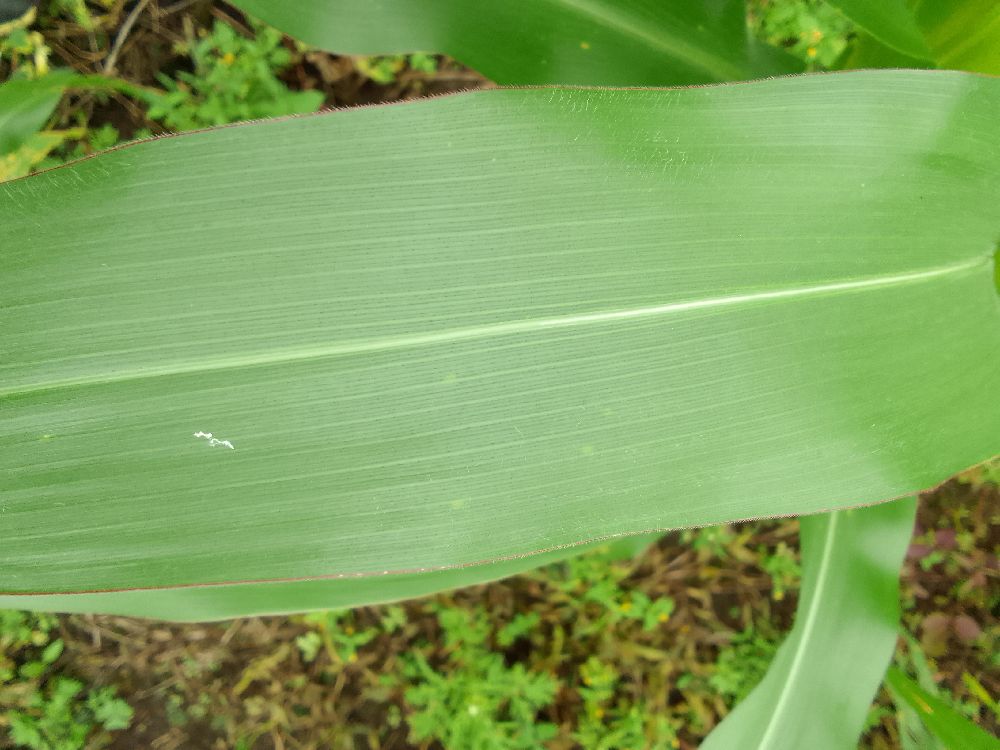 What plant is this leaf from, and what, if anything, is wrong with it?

maize, healthy
